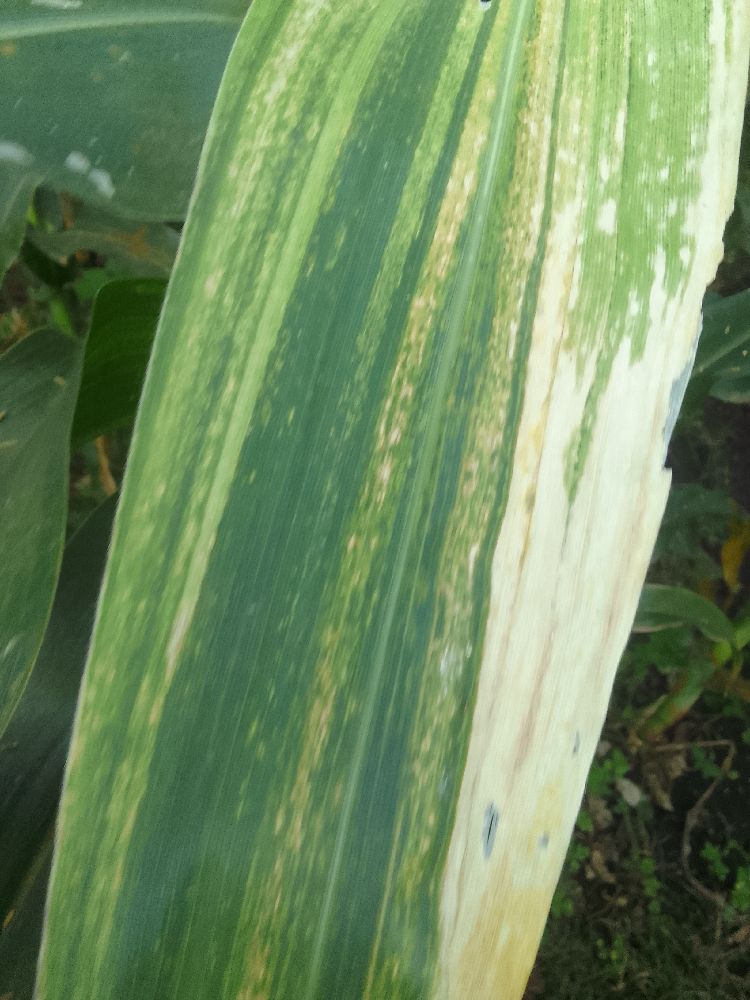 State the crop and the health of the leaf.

maize, maize lethal necrosis
